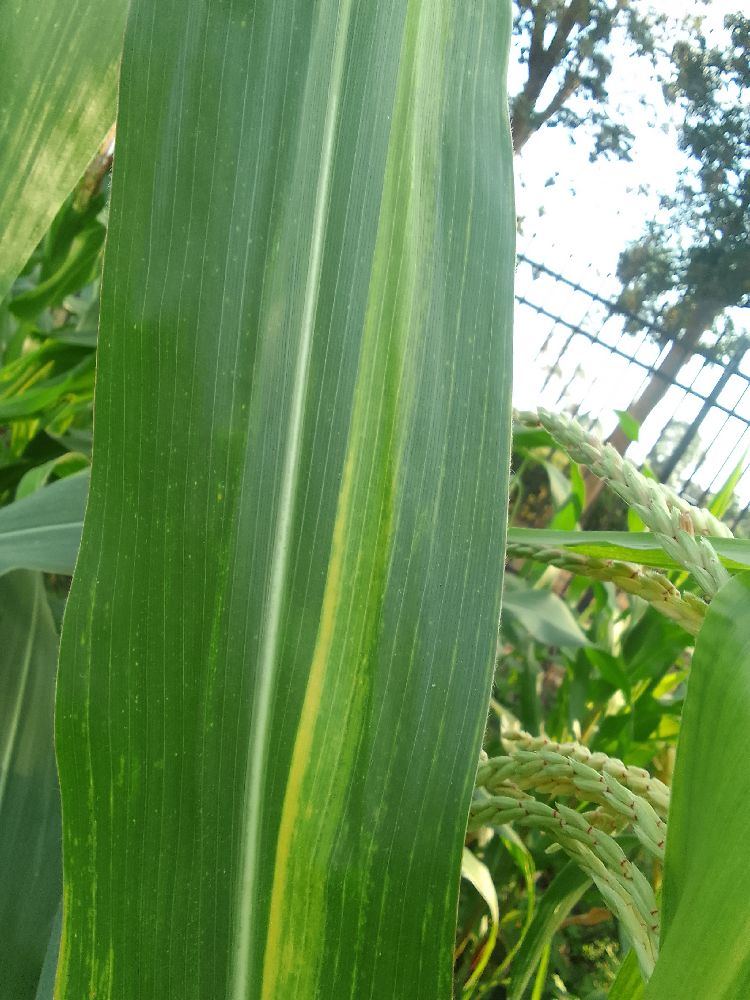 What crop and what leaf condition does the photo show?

maize, maize lethal necrosis
